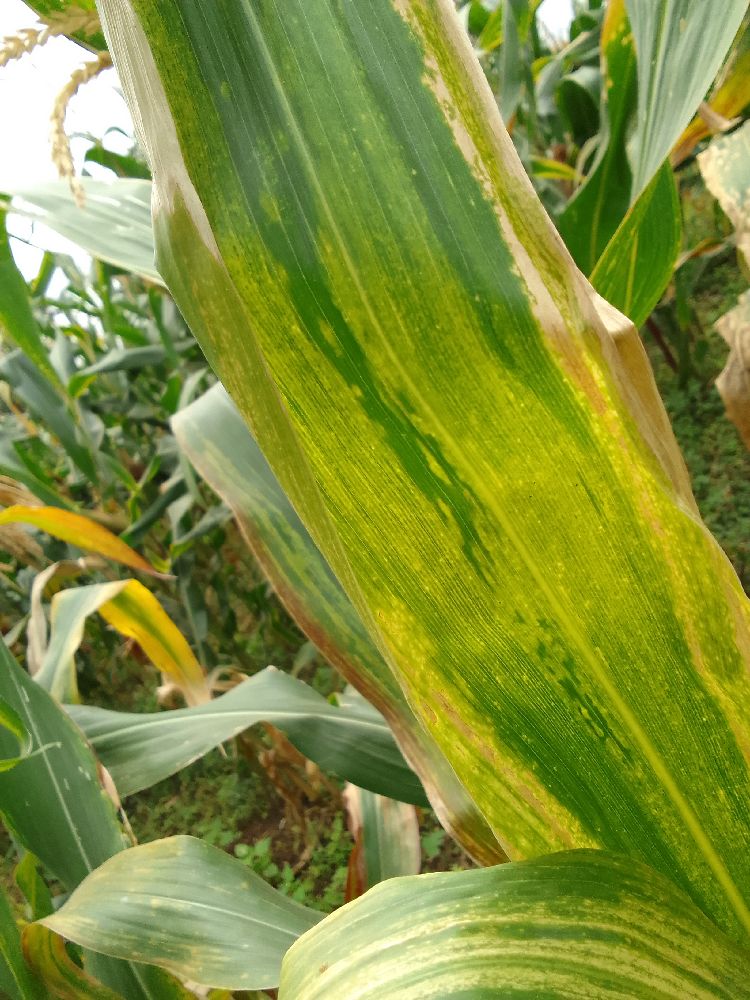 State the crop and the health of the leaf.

maize, maize lethal necrosis
